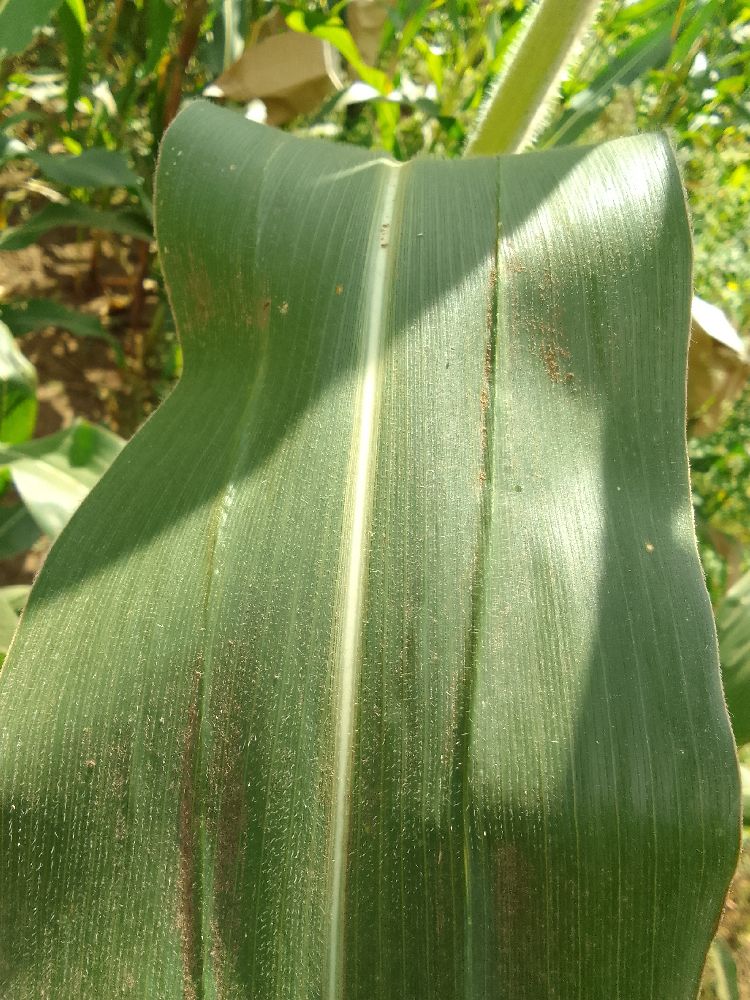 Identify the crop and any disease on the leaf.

maize, healthy
